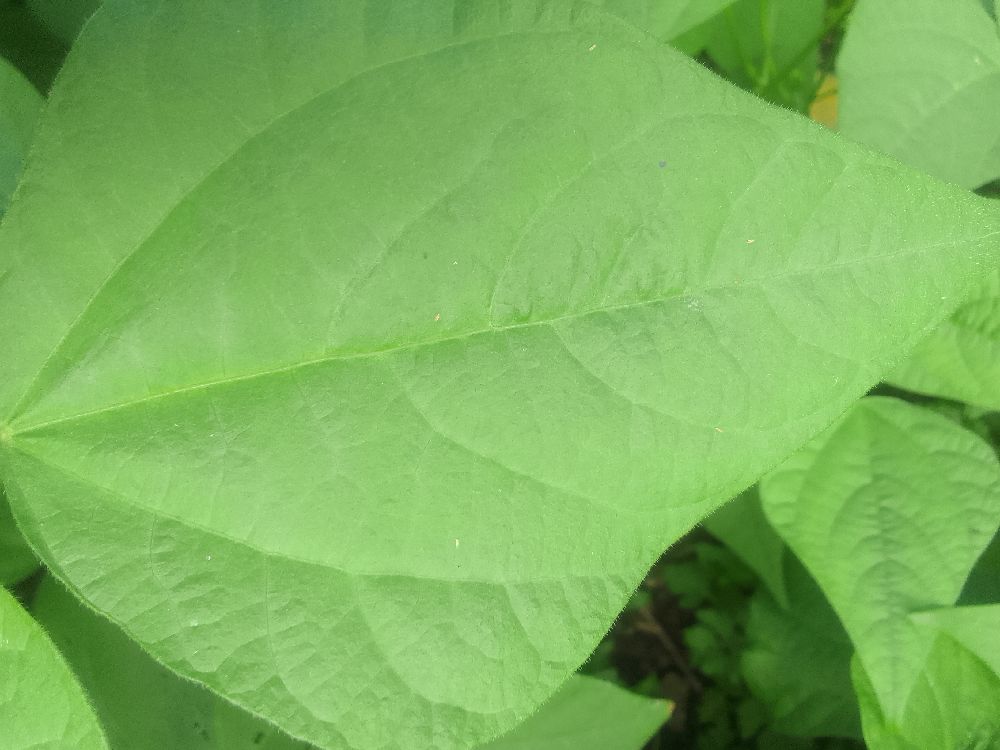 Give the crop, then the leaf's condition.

common bean, healthy
